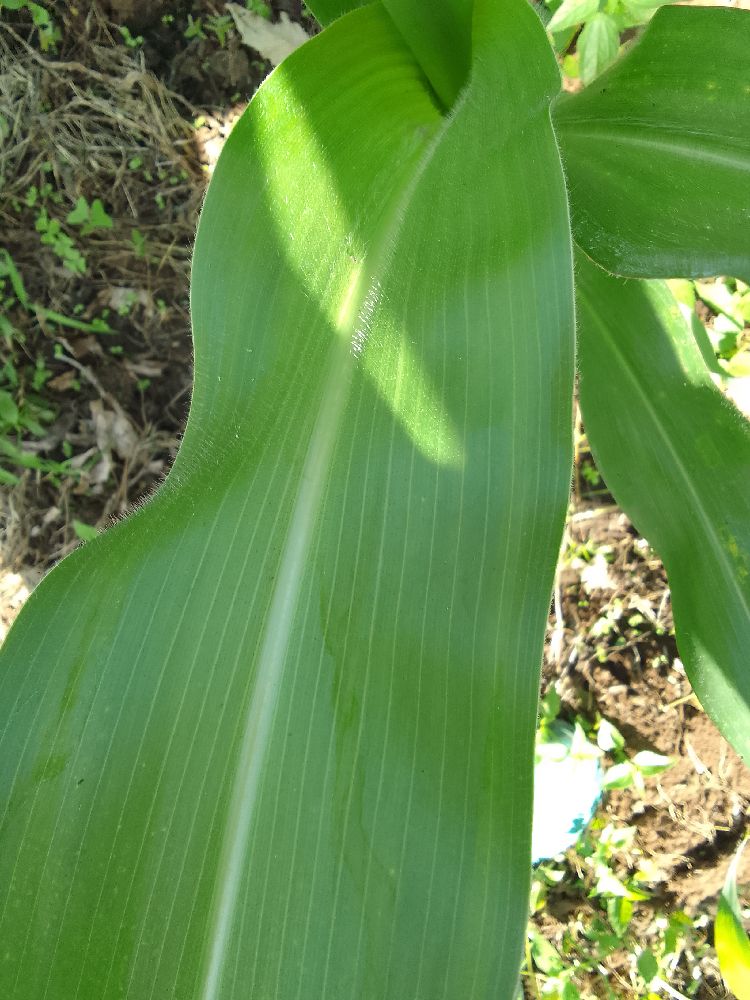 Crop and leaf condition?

maize, healthy
